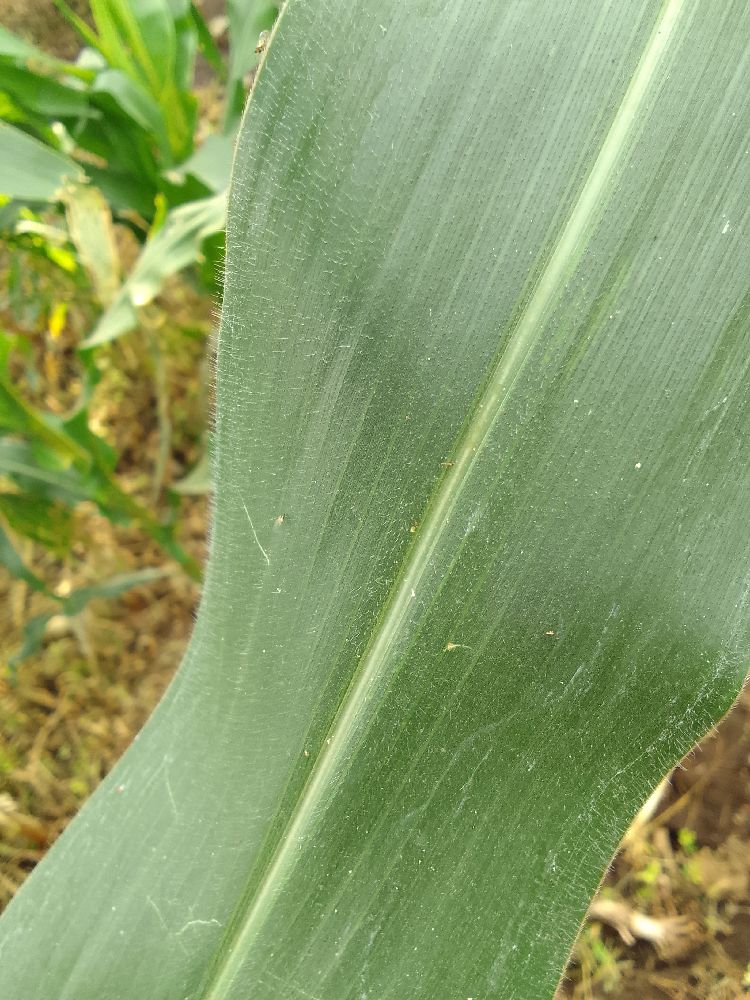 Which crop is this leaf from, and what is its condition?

maize, healthy
